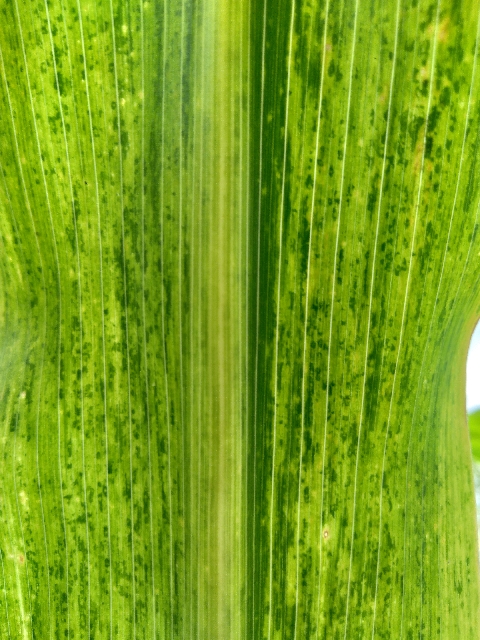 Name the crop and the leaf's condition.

maize, maize lethal necrosis
